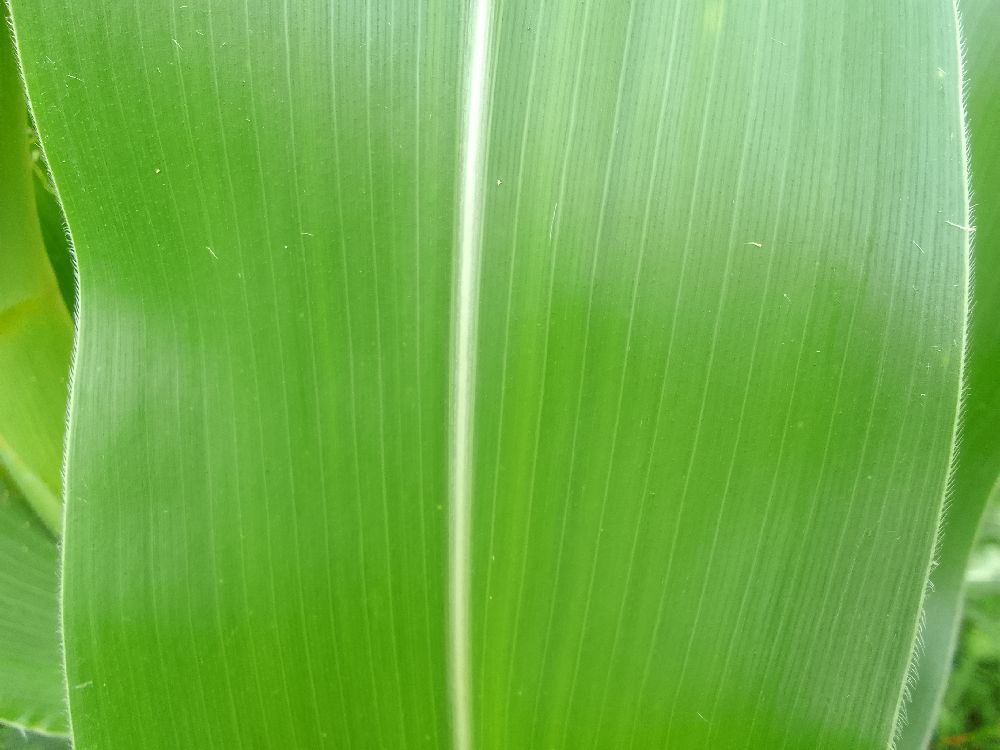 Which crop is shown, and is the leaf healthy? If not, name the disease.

maize, healthy
